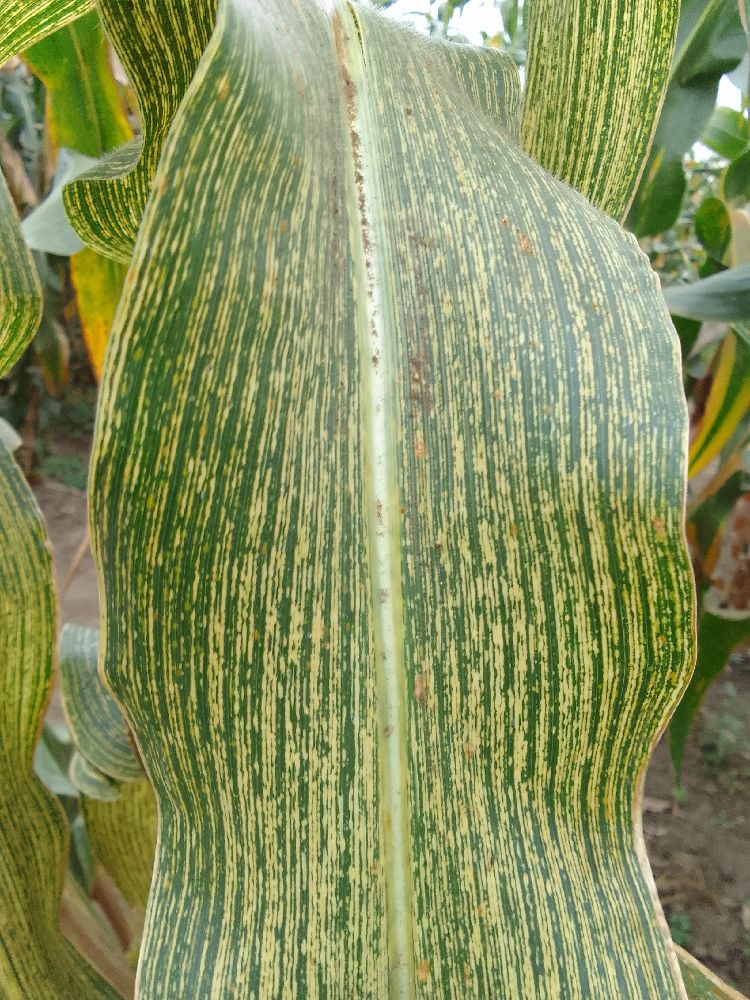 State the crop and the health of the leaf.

maize, maize streak virus
